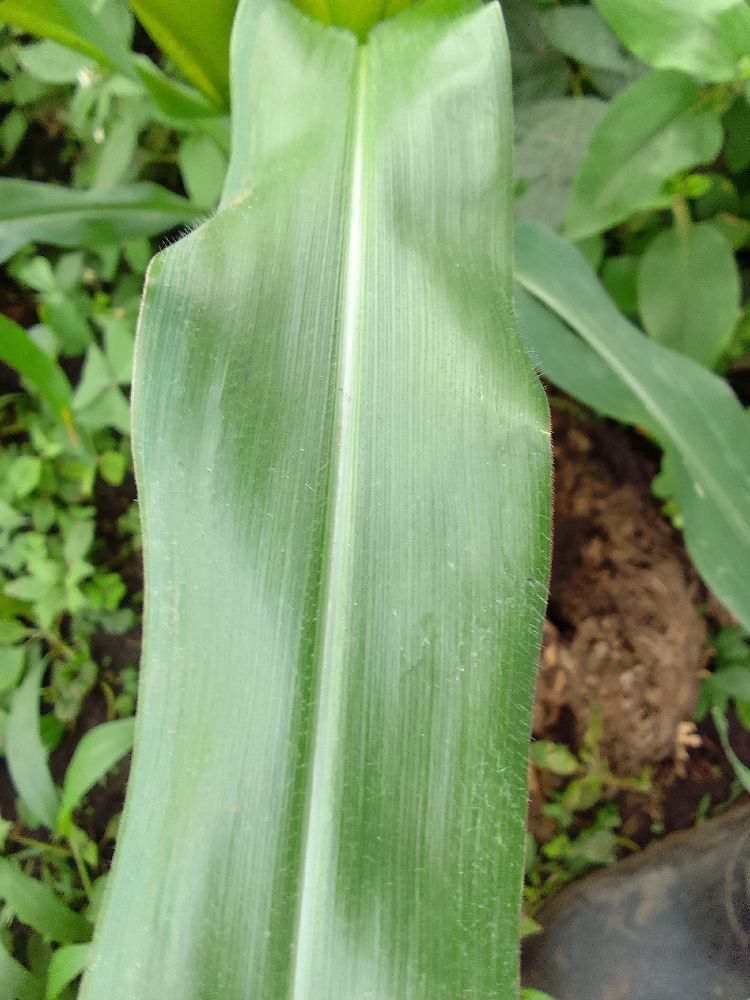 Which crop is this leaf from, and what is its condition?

maize, healthy
